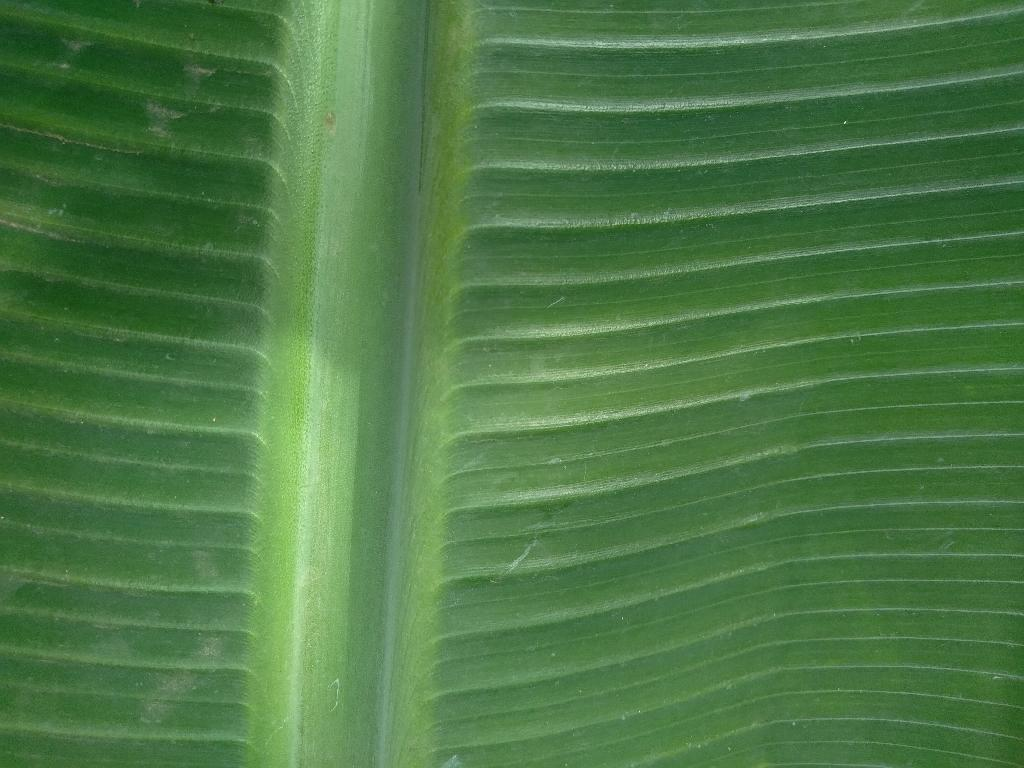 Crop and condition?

banana, healthy
